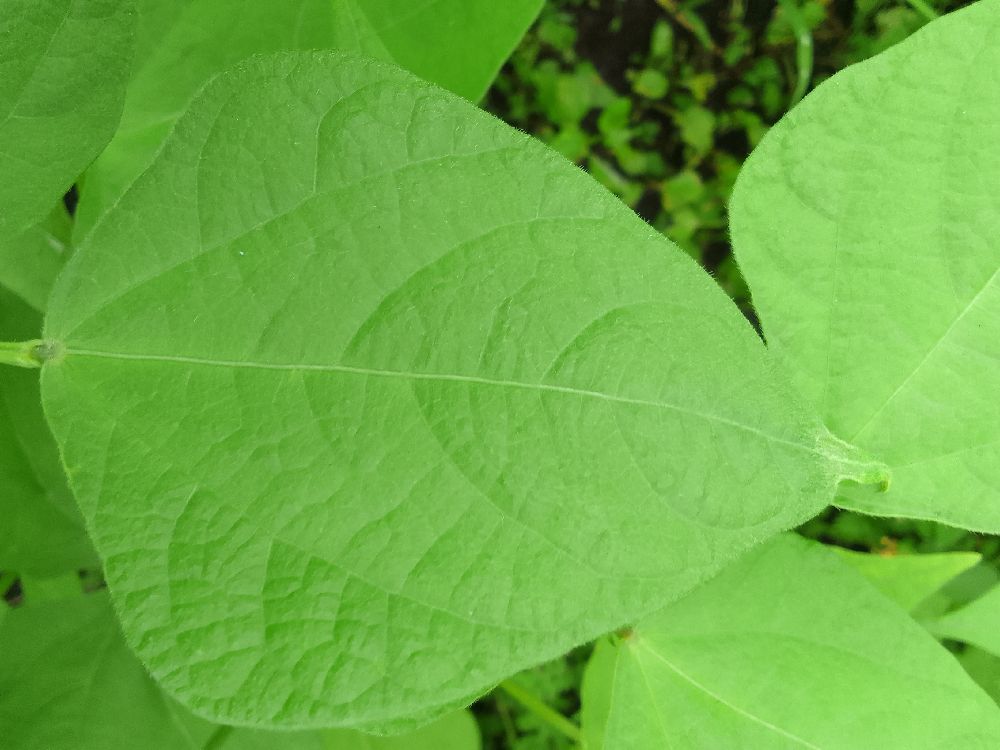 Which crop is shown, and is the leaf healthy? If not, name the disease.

common bean, healthy
